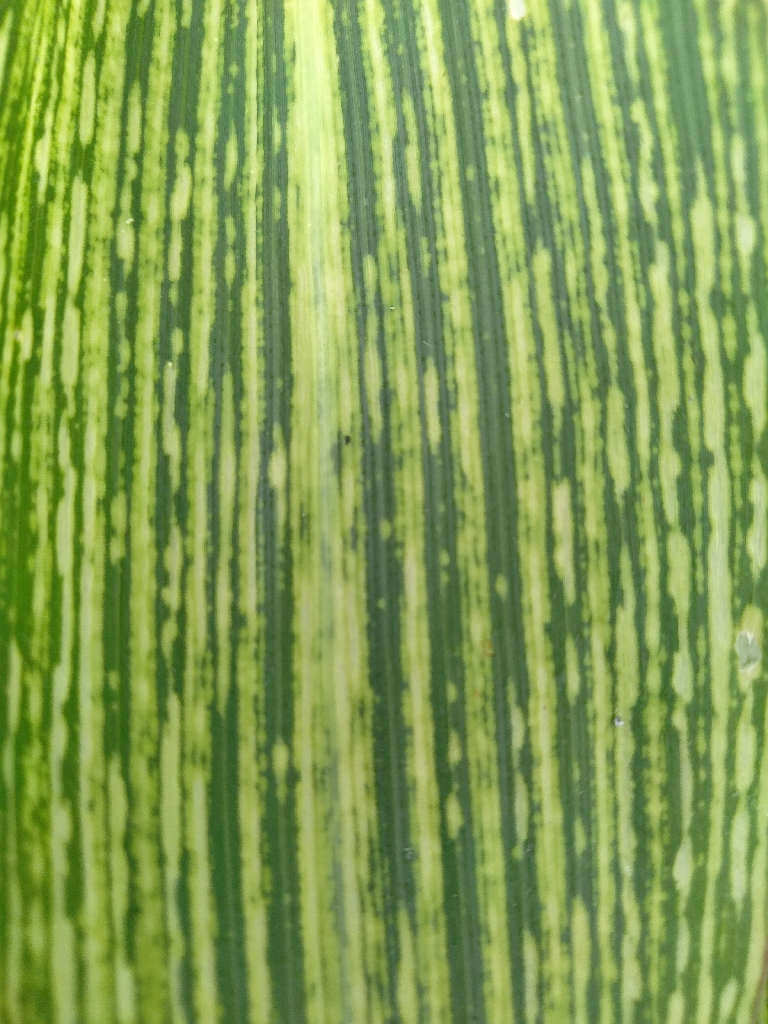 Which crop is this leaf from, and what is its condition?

maize, maize streak virus
